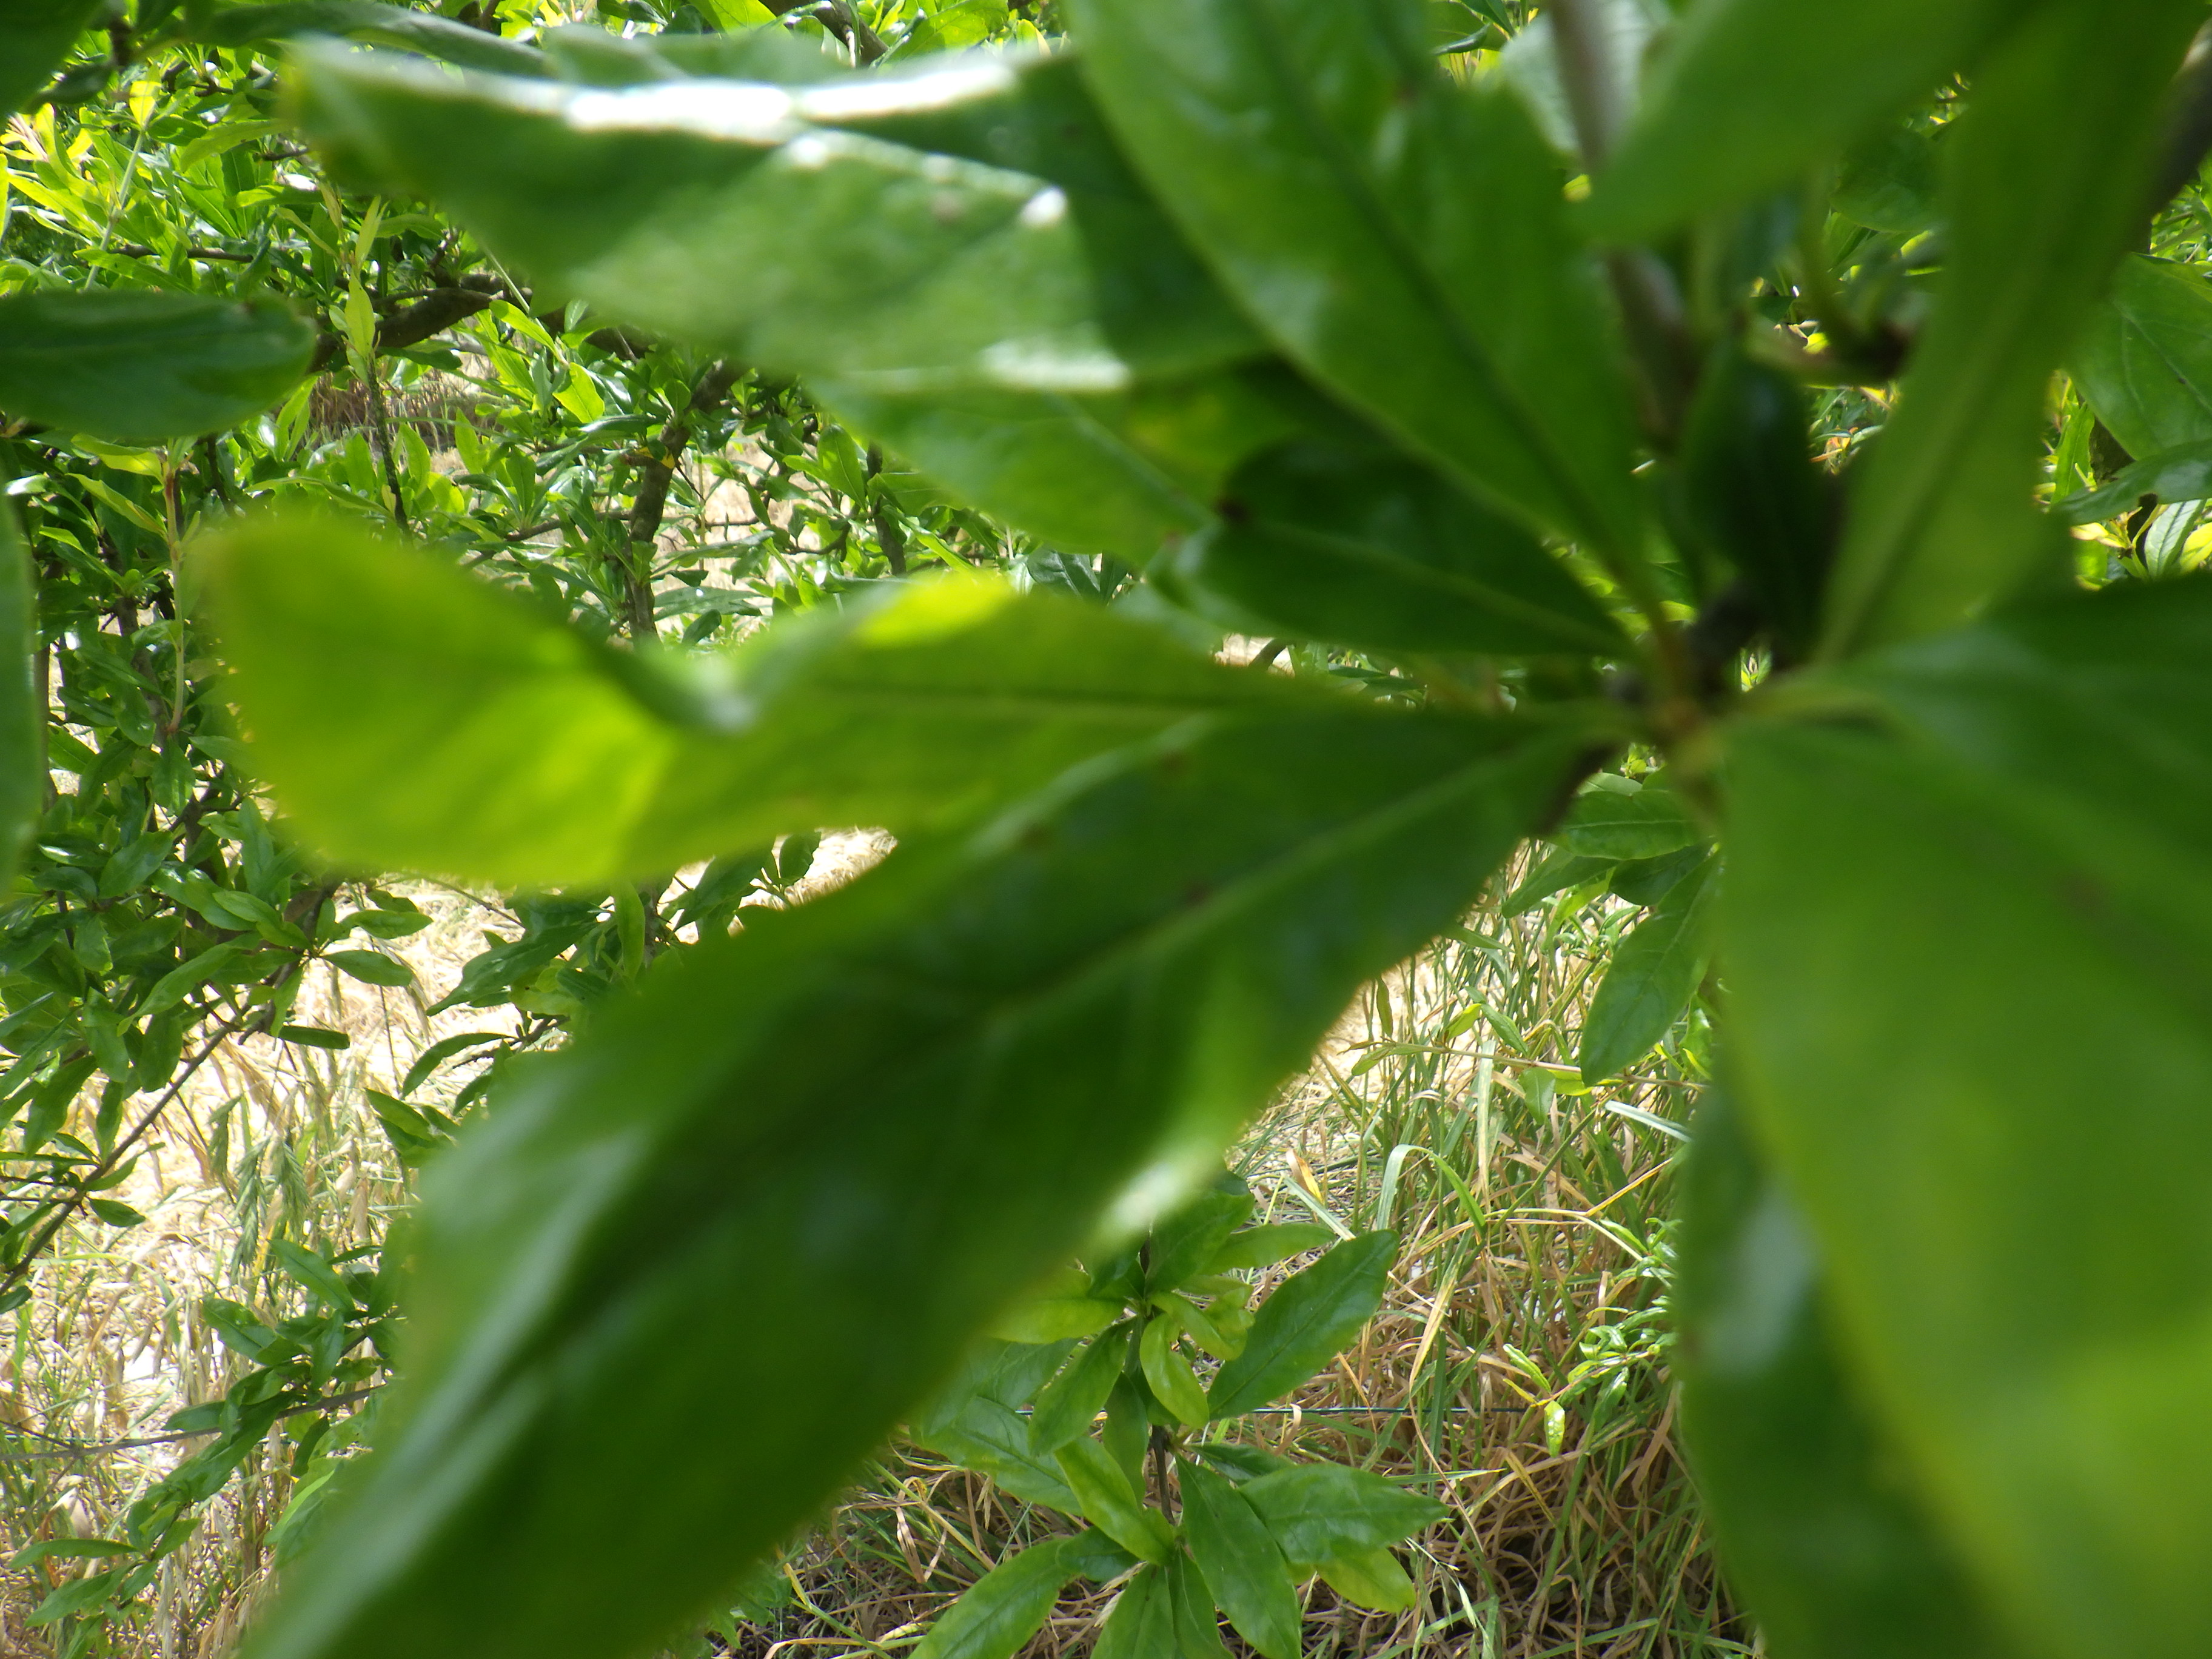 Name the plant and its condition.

pomegranate, aphids, coniella granati
